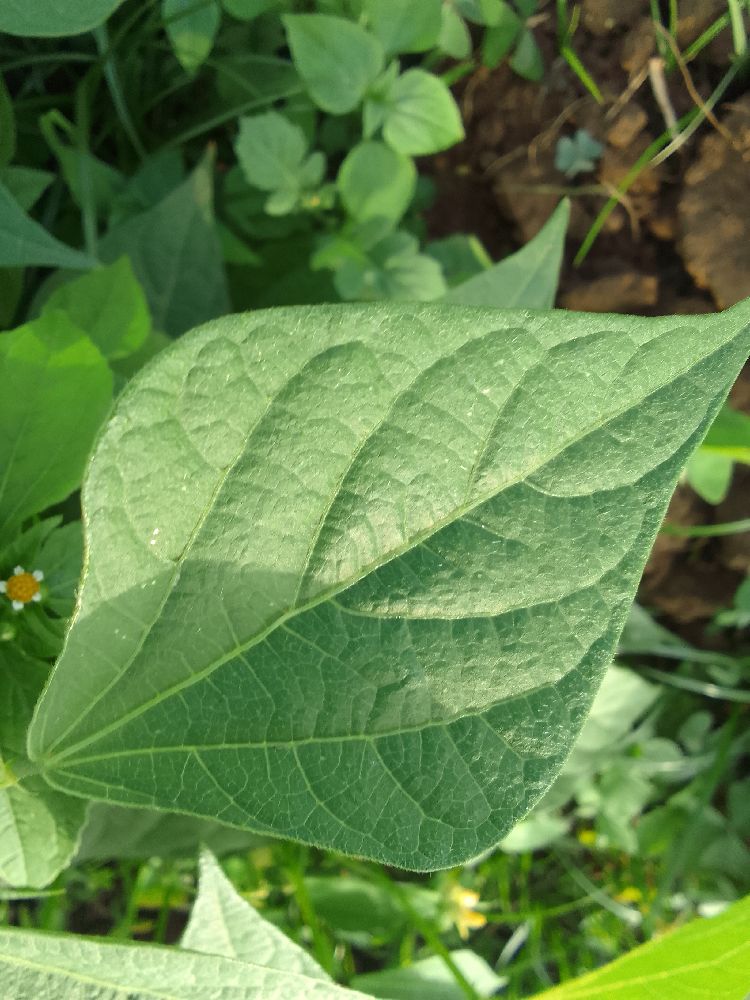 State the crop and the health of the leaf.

common bean, healthy
